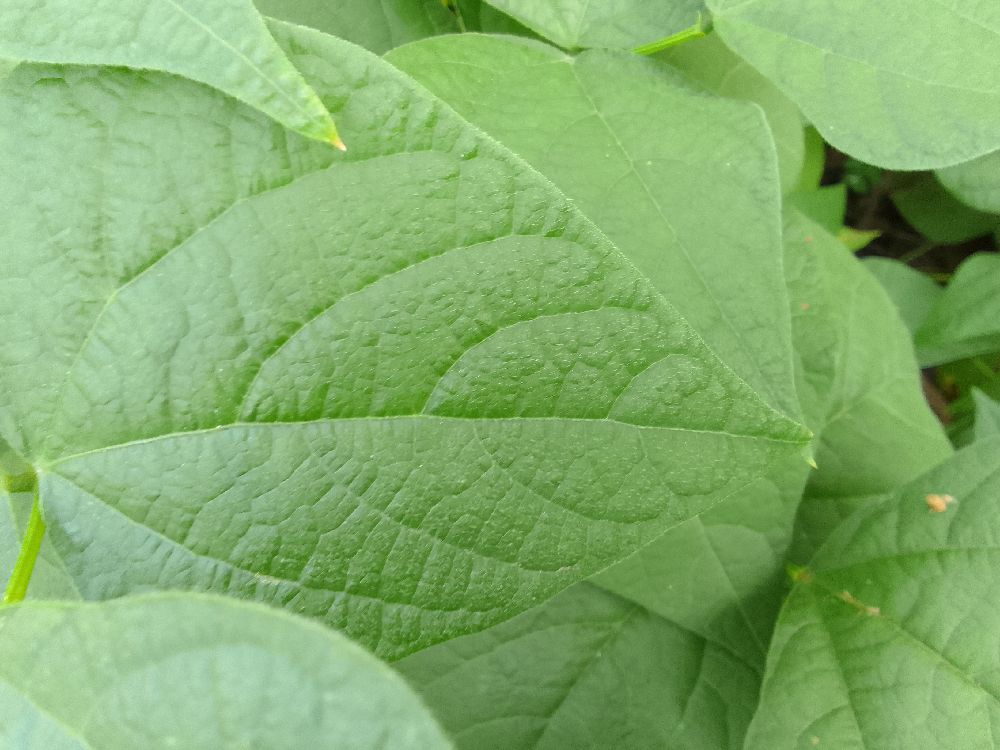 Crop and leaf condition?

common bean, healthy
